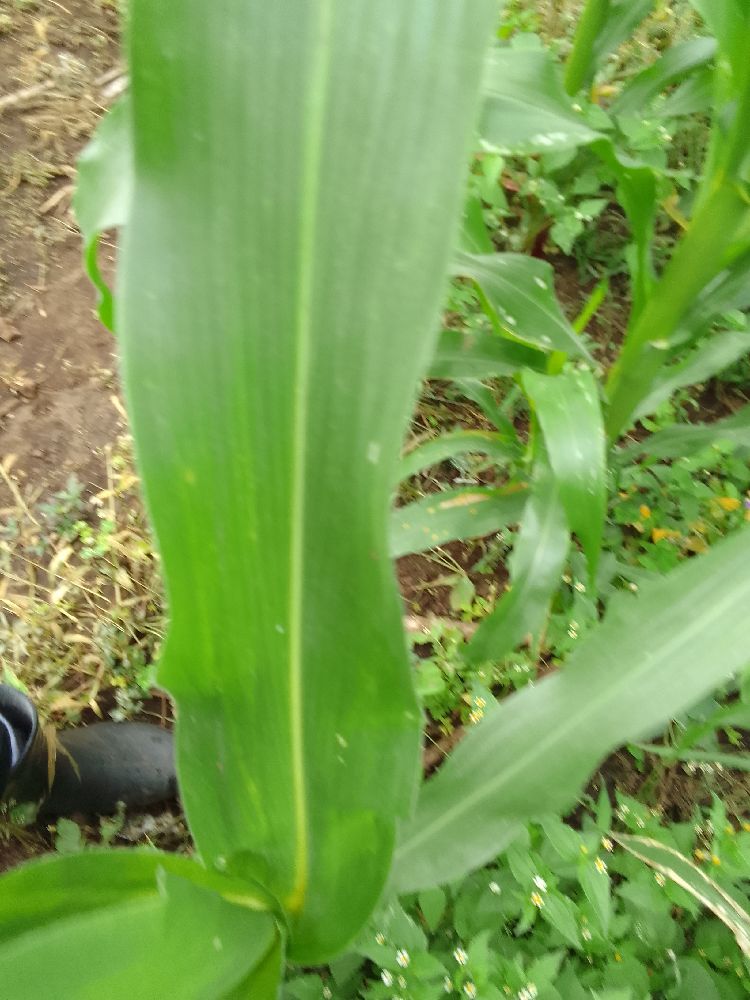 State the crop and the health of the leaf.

maize, healthy
